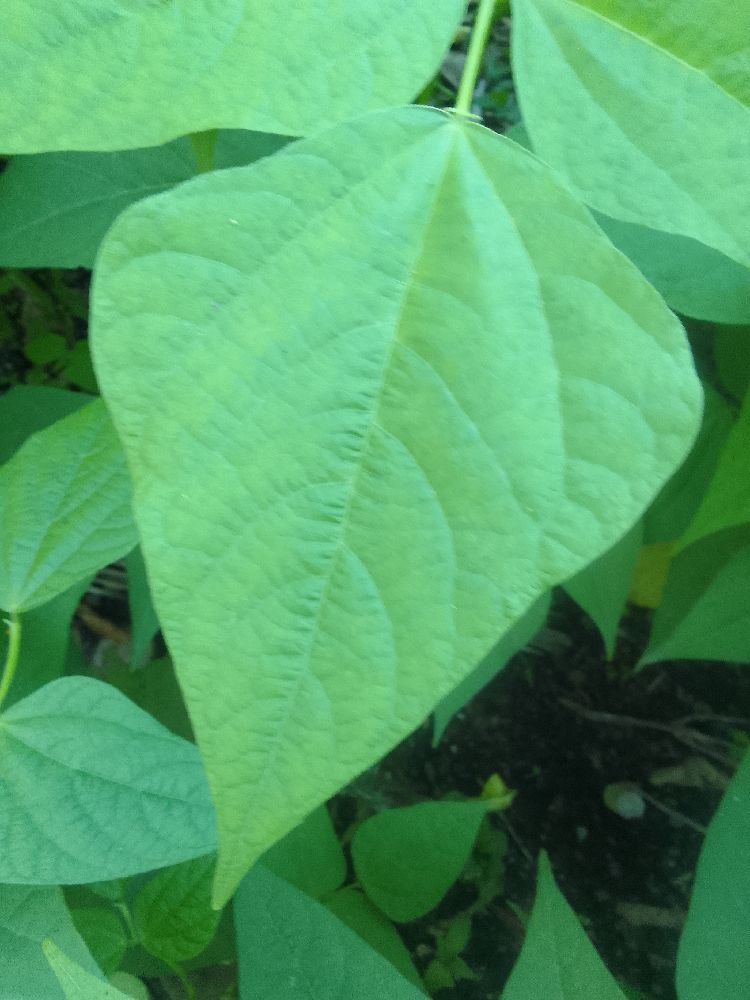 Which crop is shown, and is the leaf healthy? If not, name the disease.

common bean, healthy
